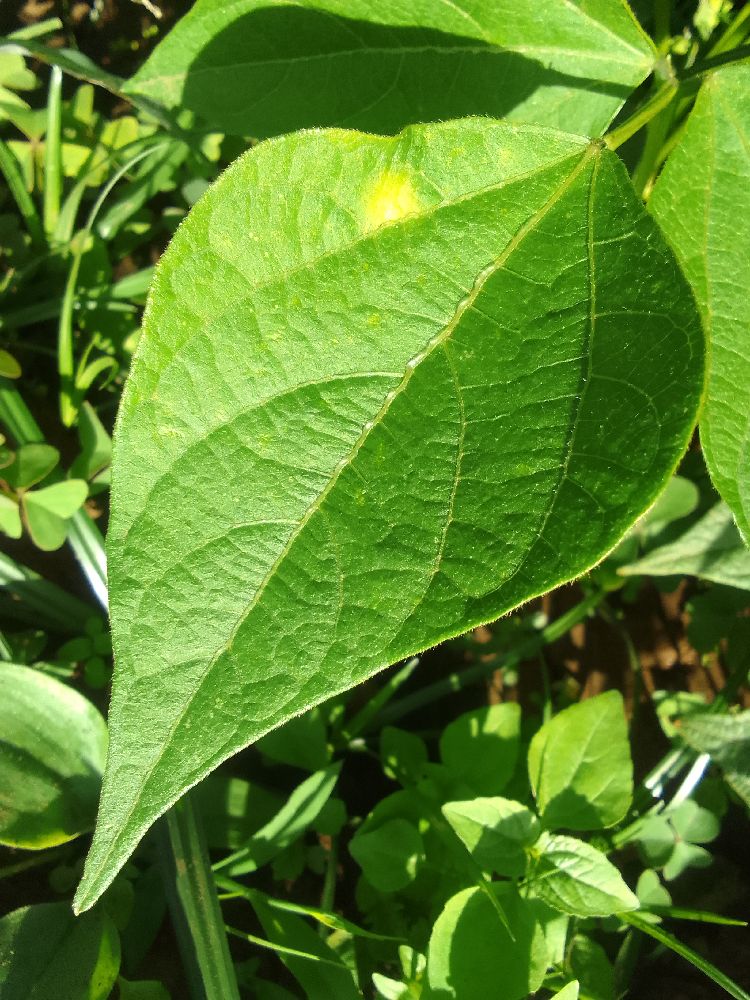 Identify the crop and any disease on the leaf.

common bean, healthy
